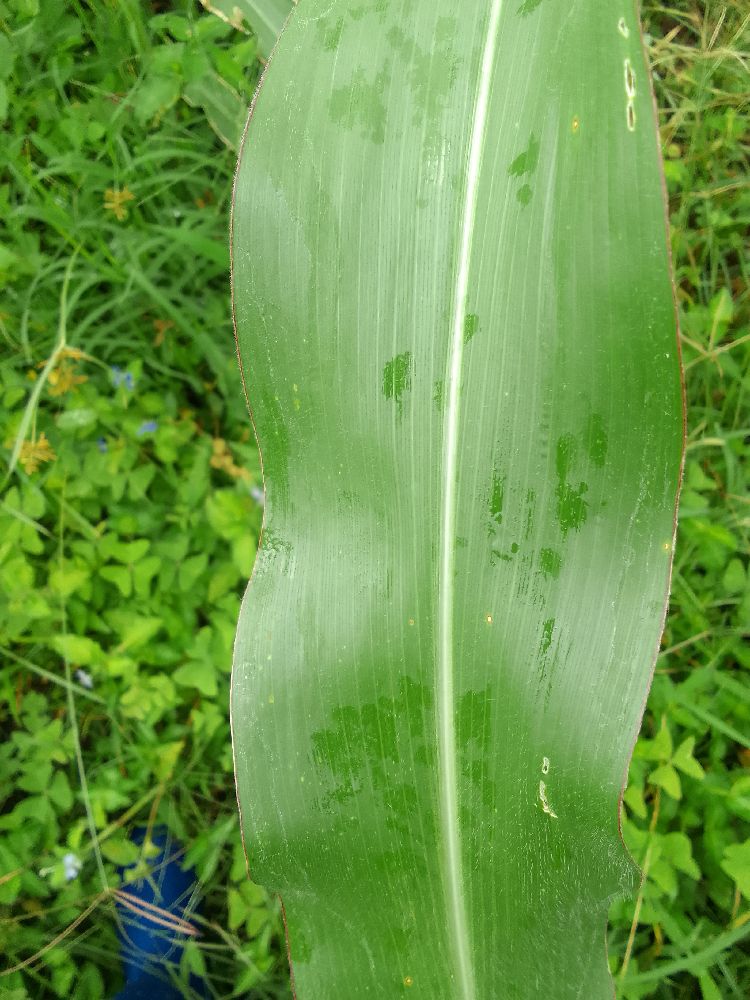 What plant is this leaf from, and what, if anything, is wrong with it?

maize, healthy
